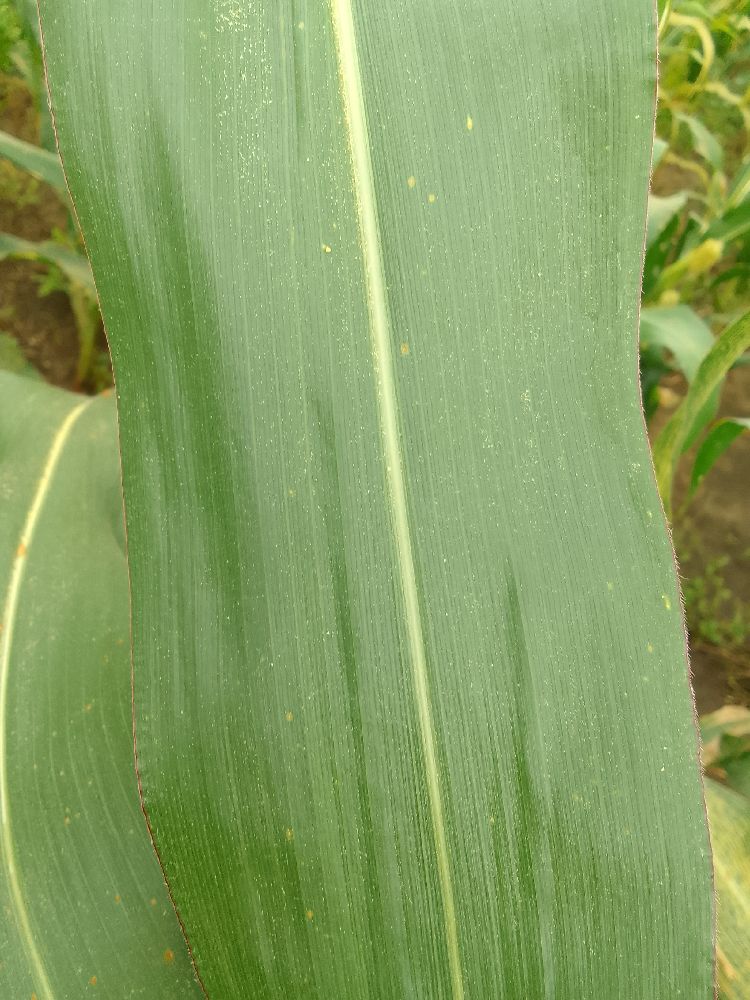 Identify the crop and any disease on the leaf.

maize, healthy
